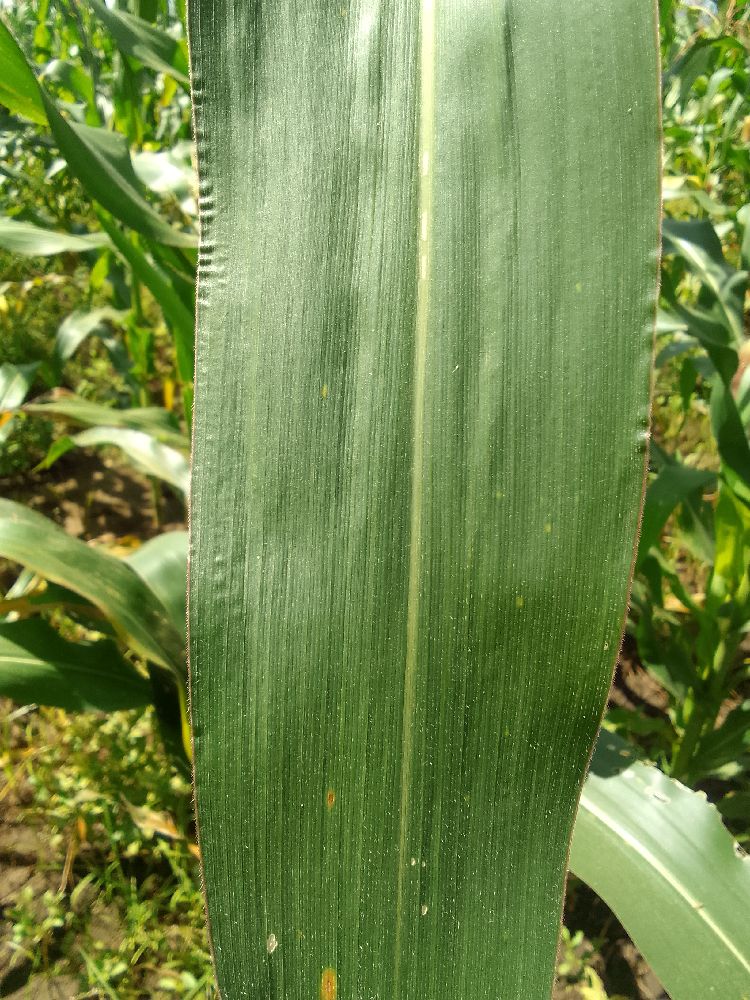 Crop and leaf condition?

maize, healthy
